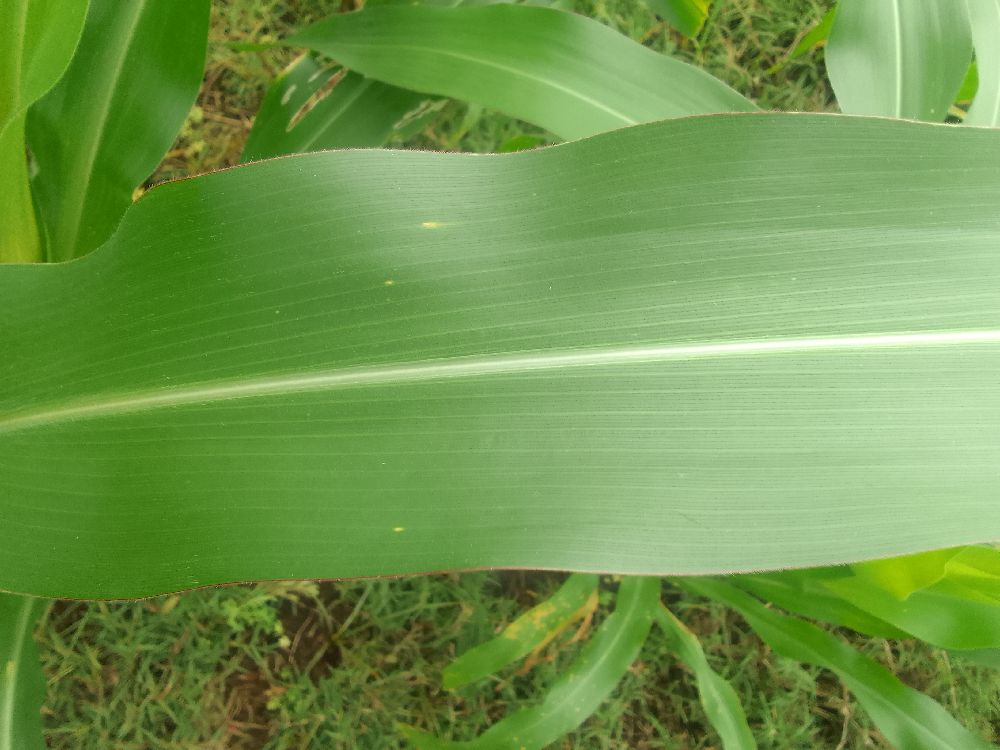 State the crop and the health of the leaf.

maize, healthy
